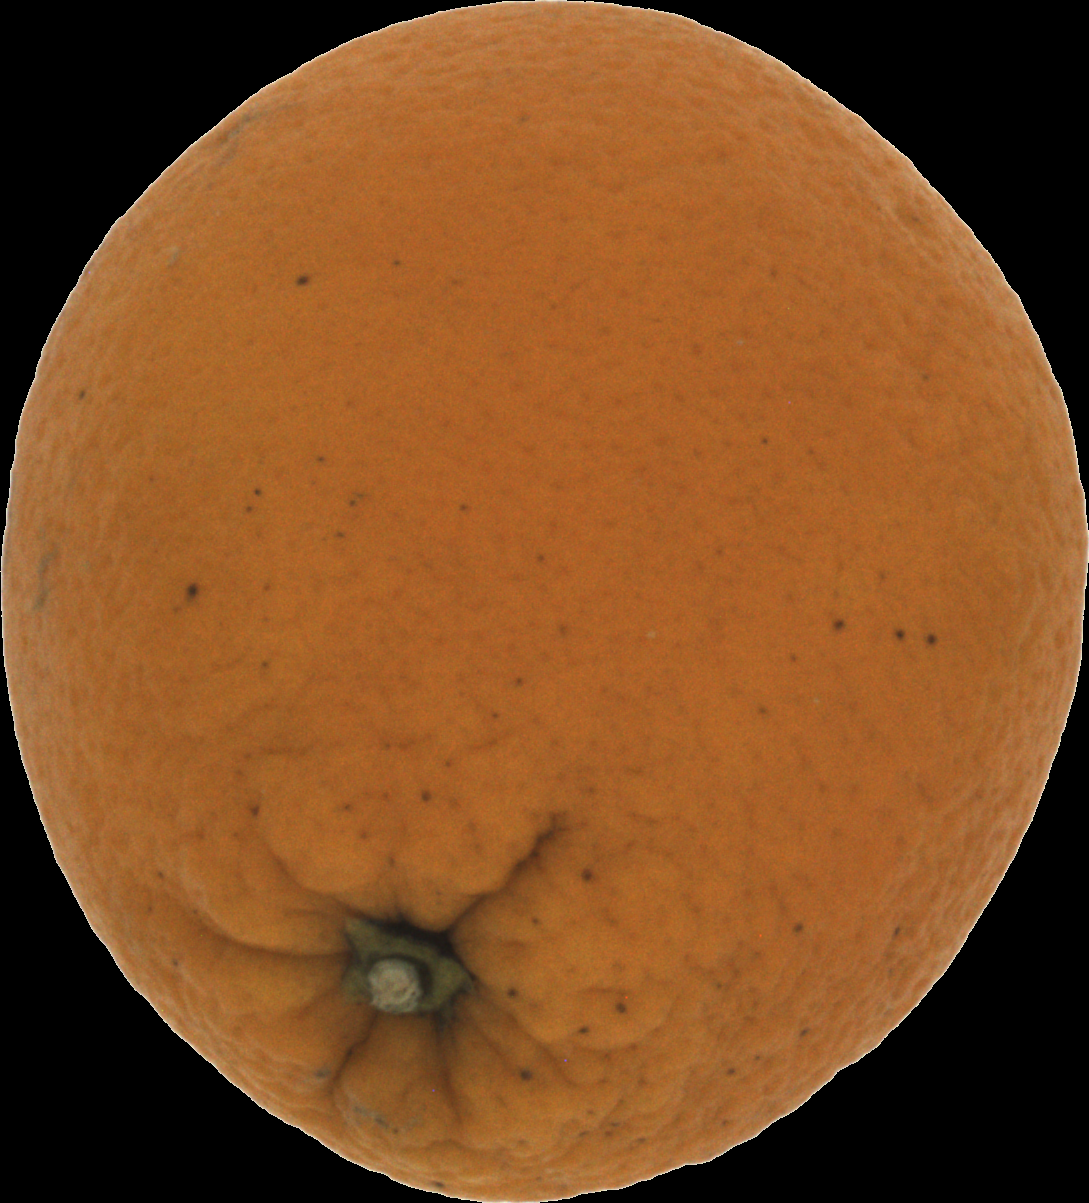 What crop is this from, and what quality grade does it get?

orange, bad
